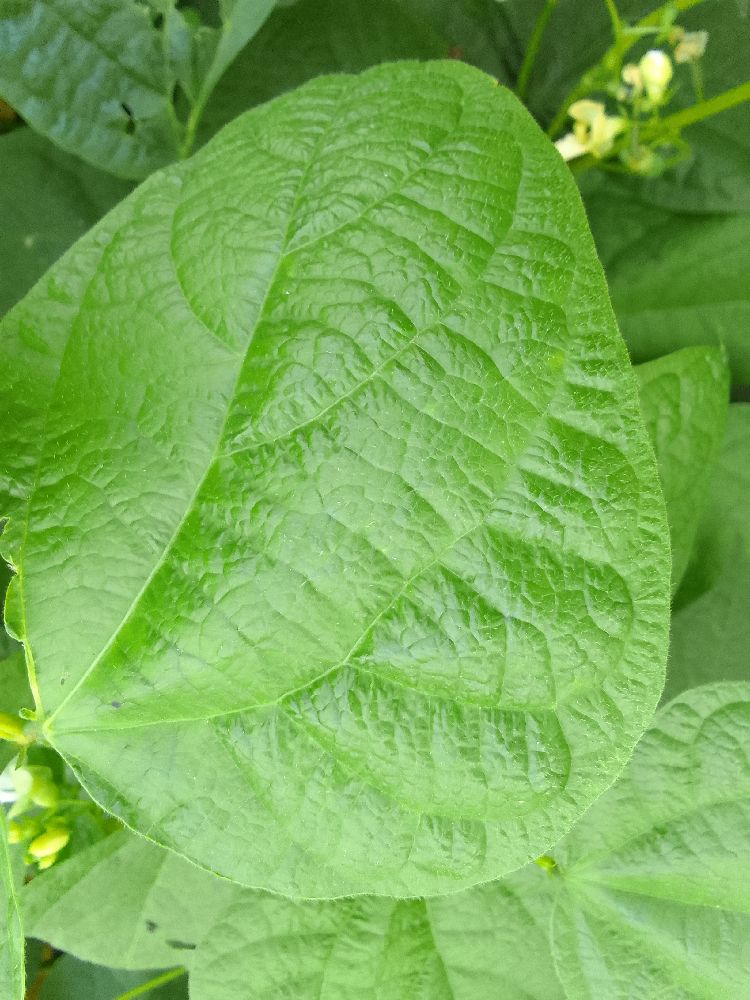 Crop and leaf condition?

common bean, healthy
